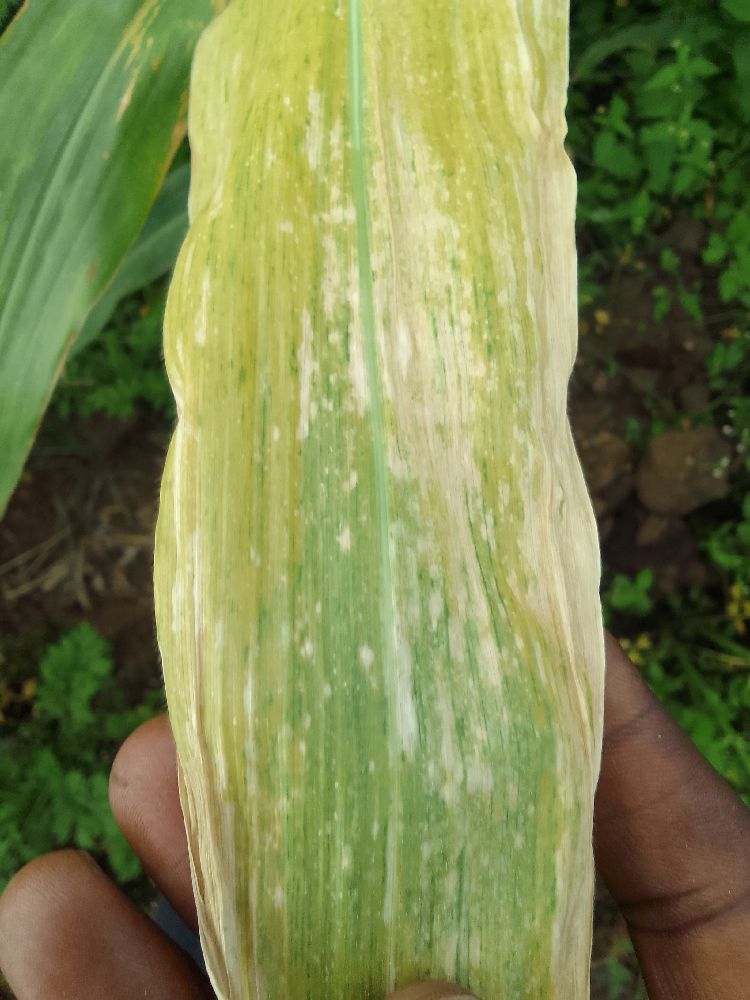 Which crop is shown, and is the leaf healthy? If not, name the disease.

maize, maize lethal necrosis
